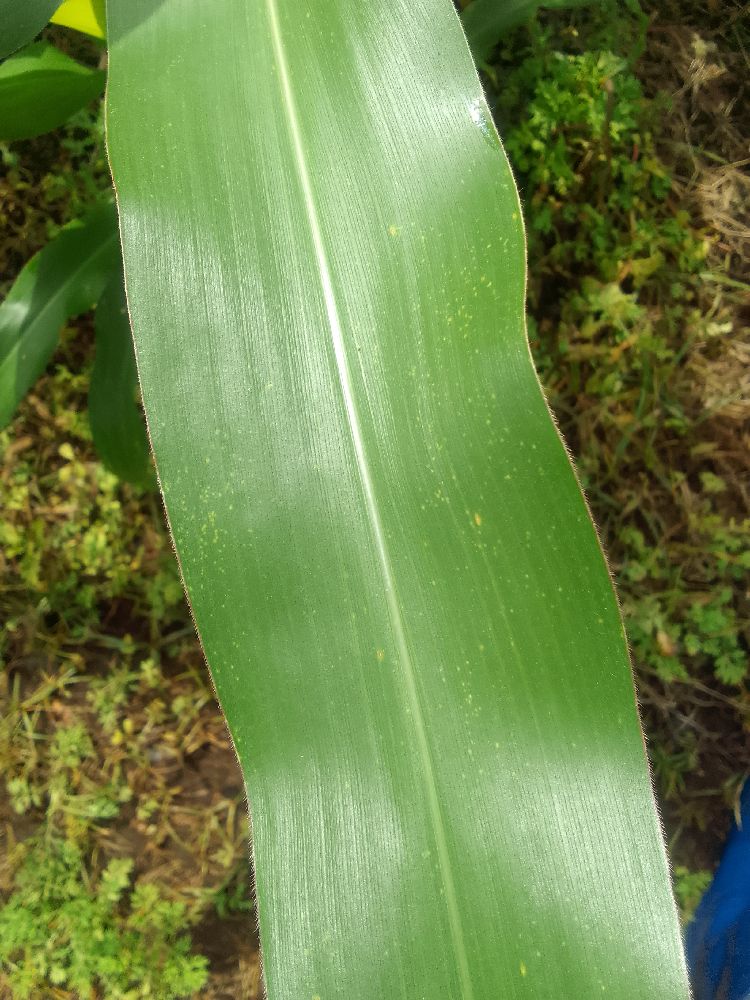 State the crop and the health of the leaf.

maize, healthy
